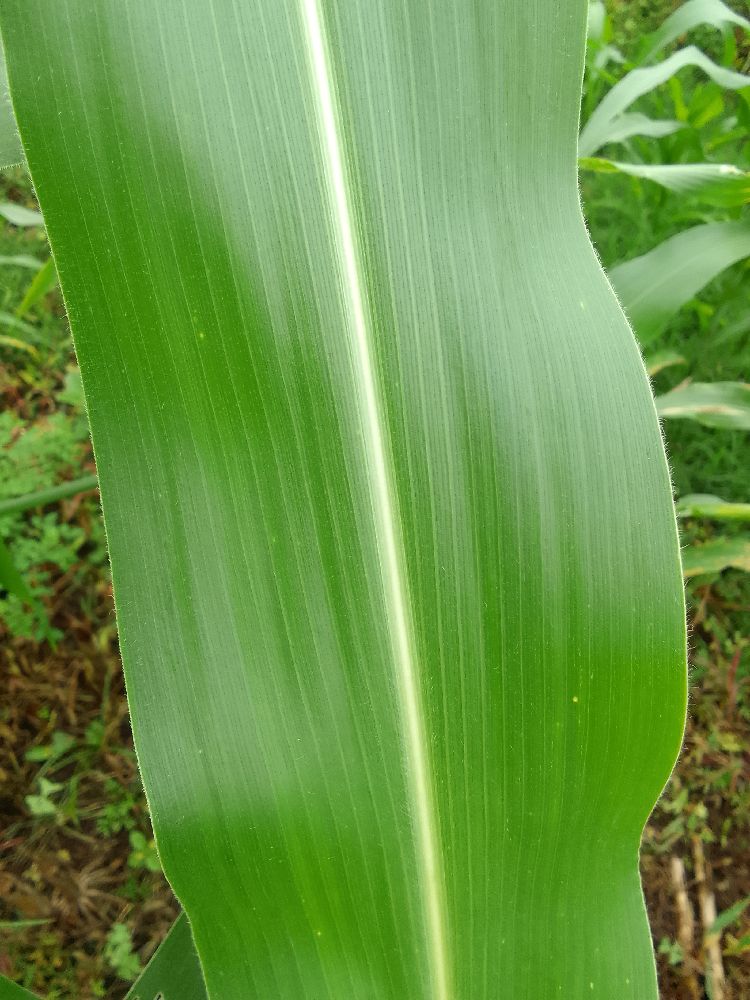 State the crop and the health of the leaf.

maize, healthy
